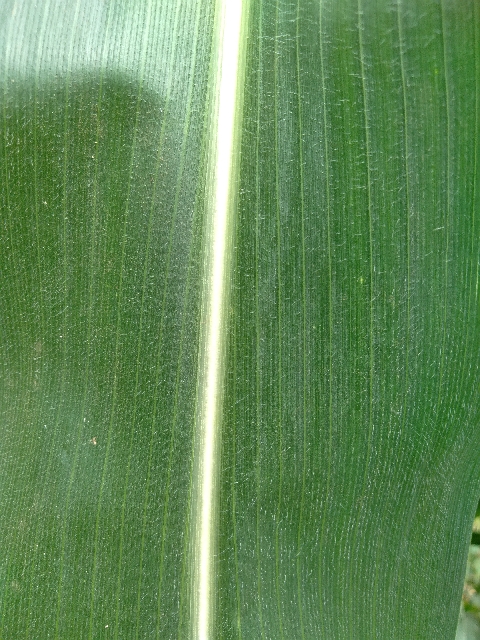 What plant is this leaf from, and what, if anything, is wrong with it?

maize, healthy
